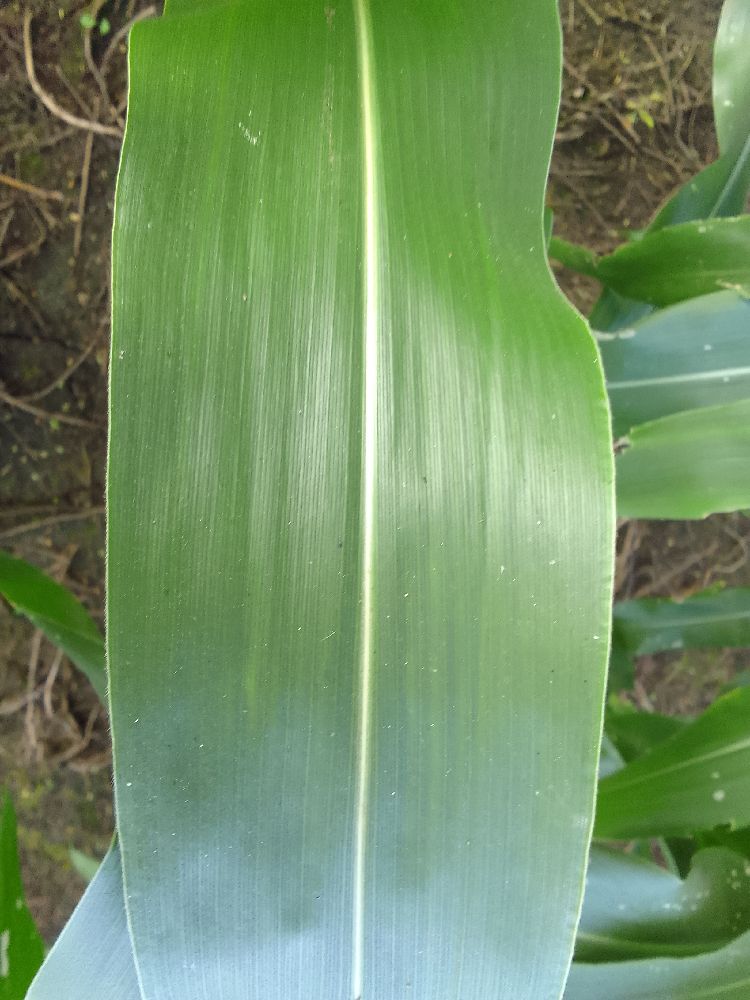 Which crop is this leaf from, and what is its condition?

maize, healthy
